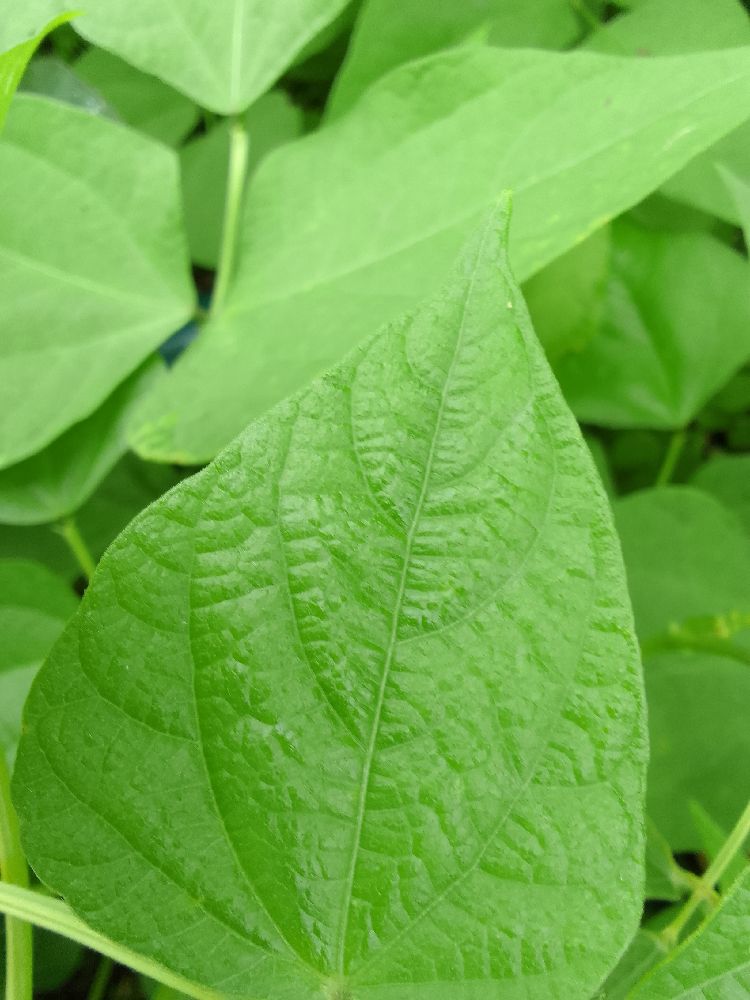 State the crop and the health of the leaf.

common bean, healthy
